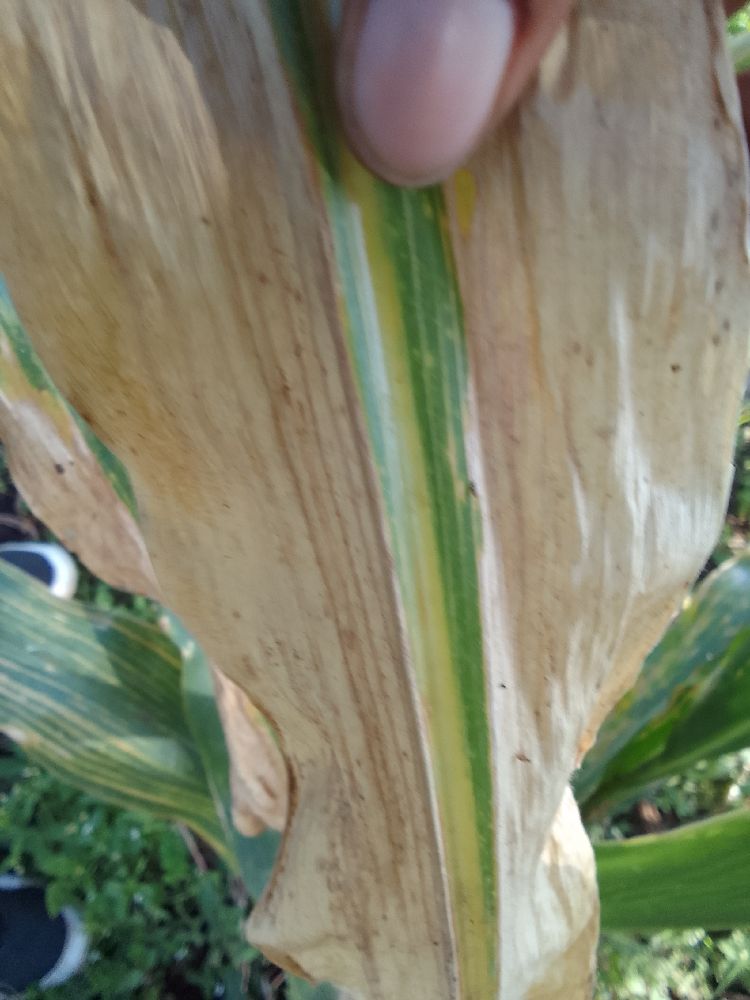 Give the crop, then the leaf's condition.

maize, maize lethal necrosis
